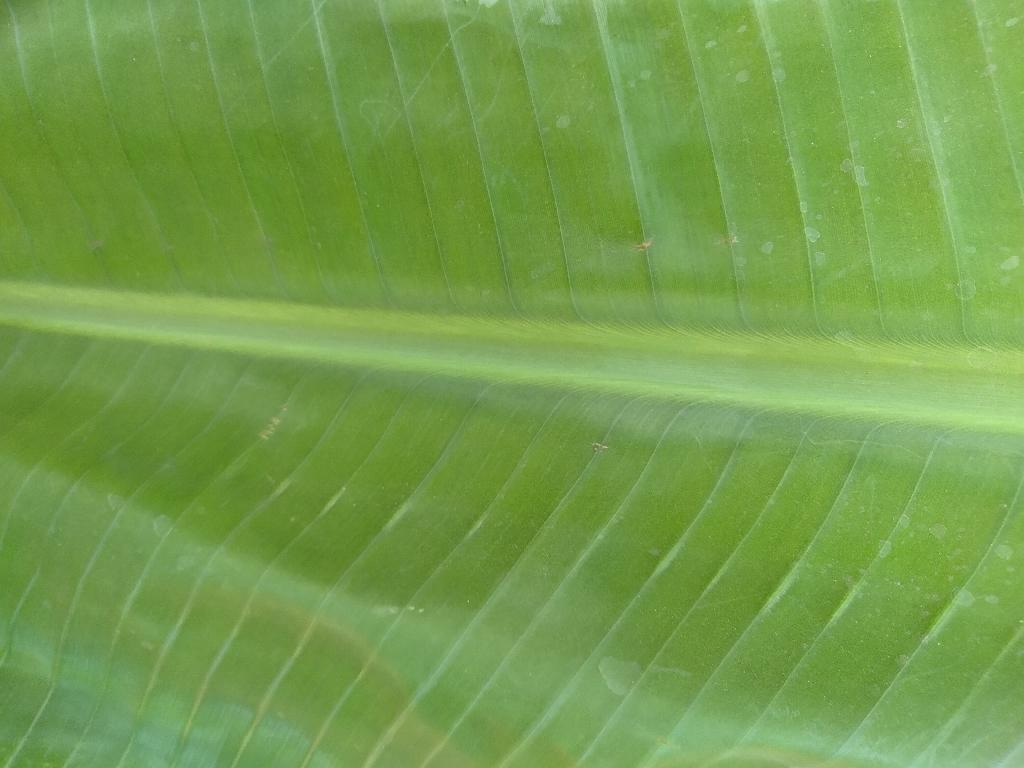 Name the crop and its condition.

banana, healthy
